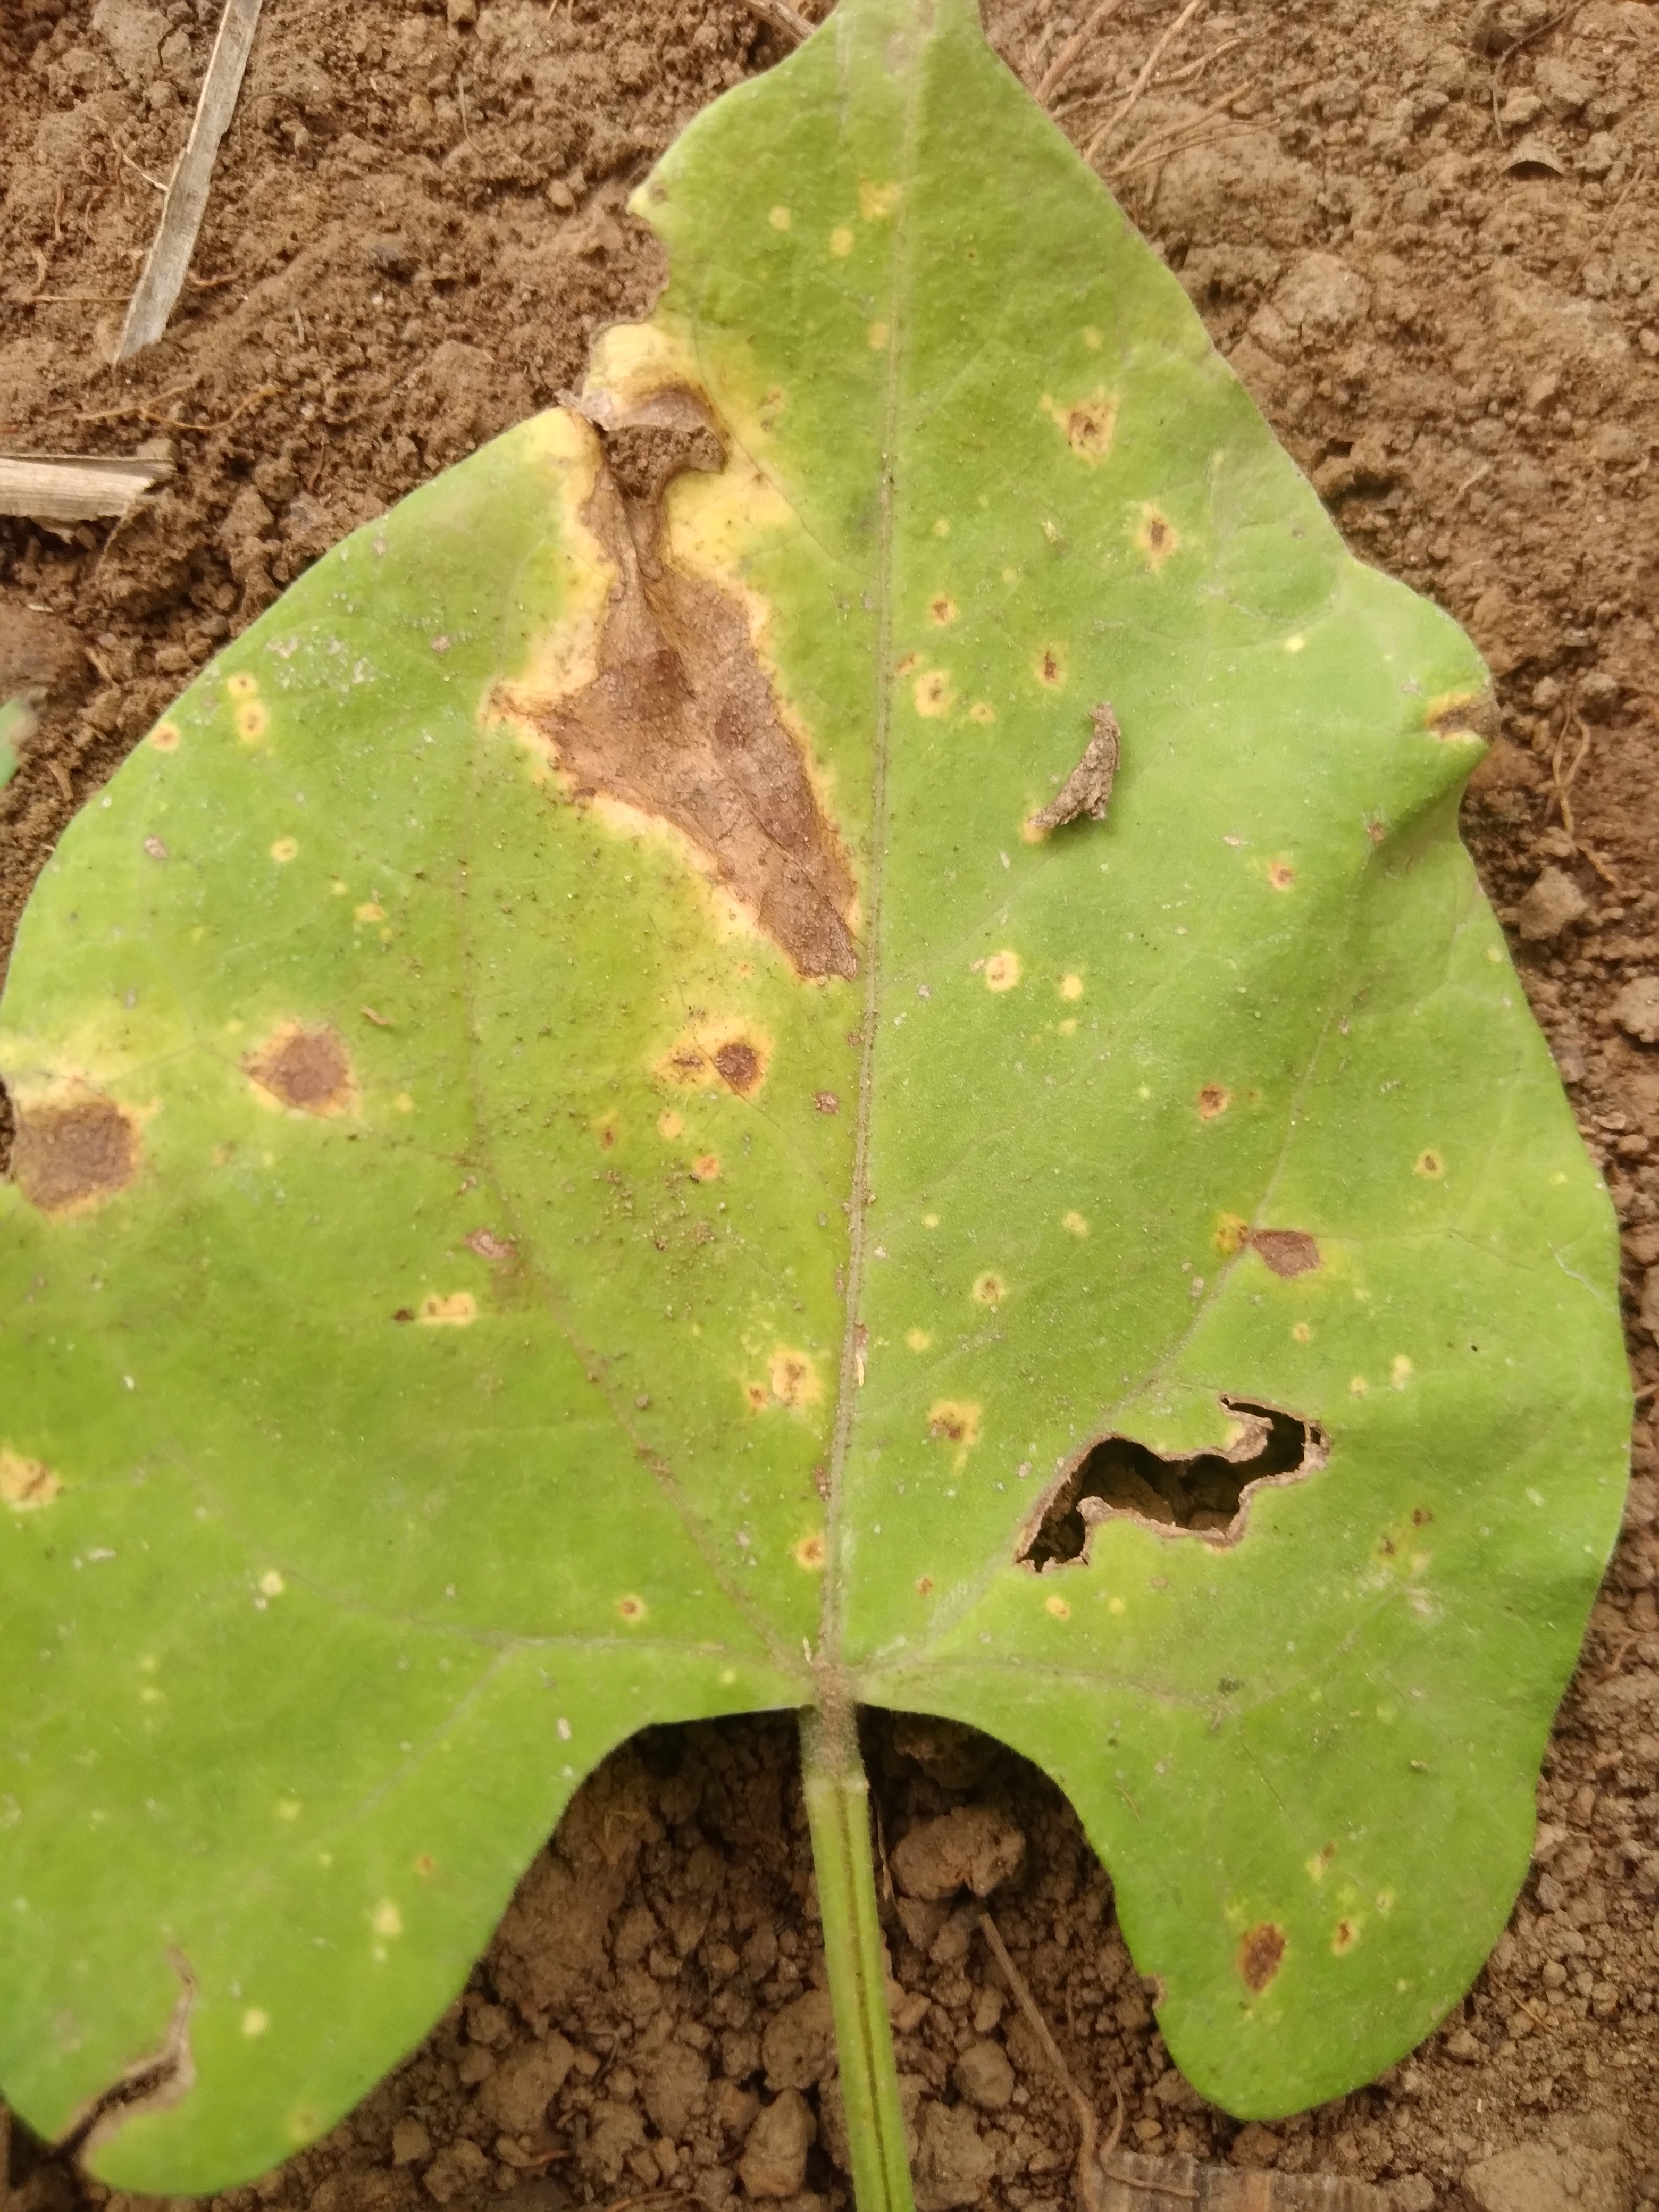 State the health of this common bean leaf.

rust
